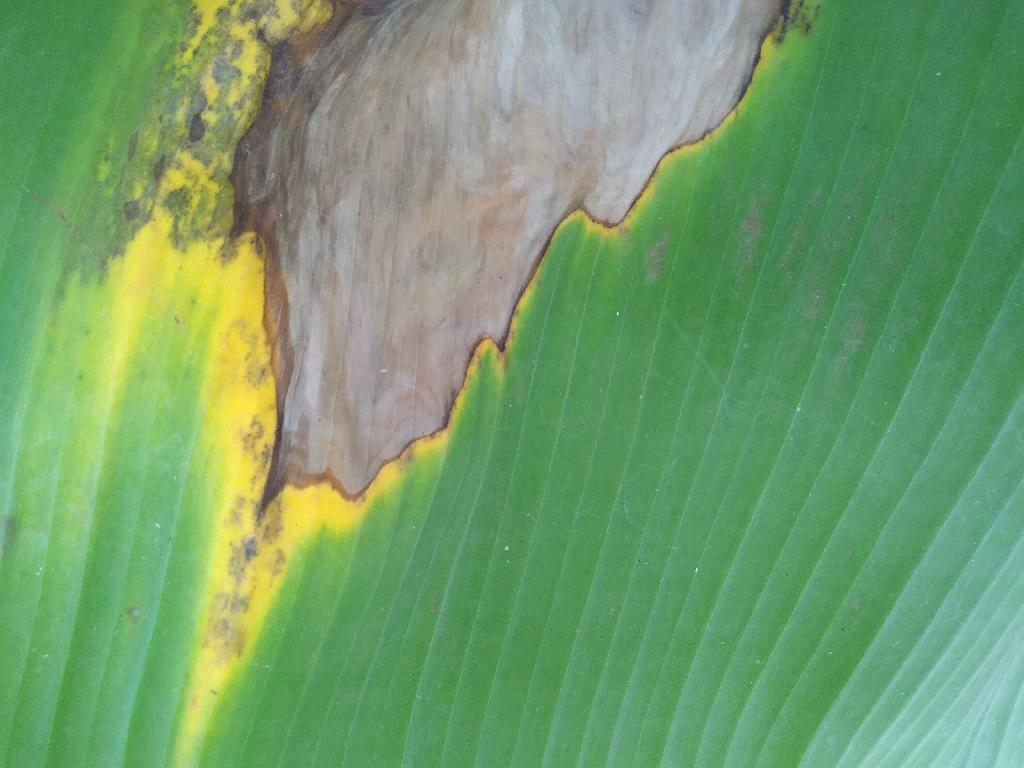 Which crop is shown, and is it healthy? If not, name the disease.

banana, black sigatoka
